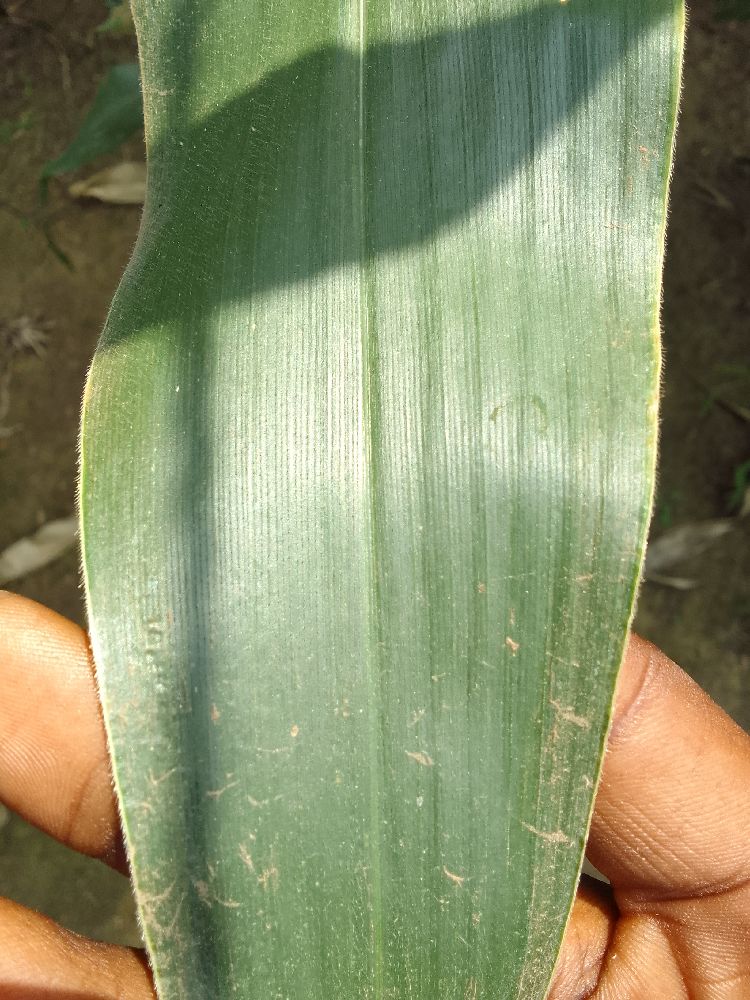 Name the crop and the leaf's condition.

maize, healthy
